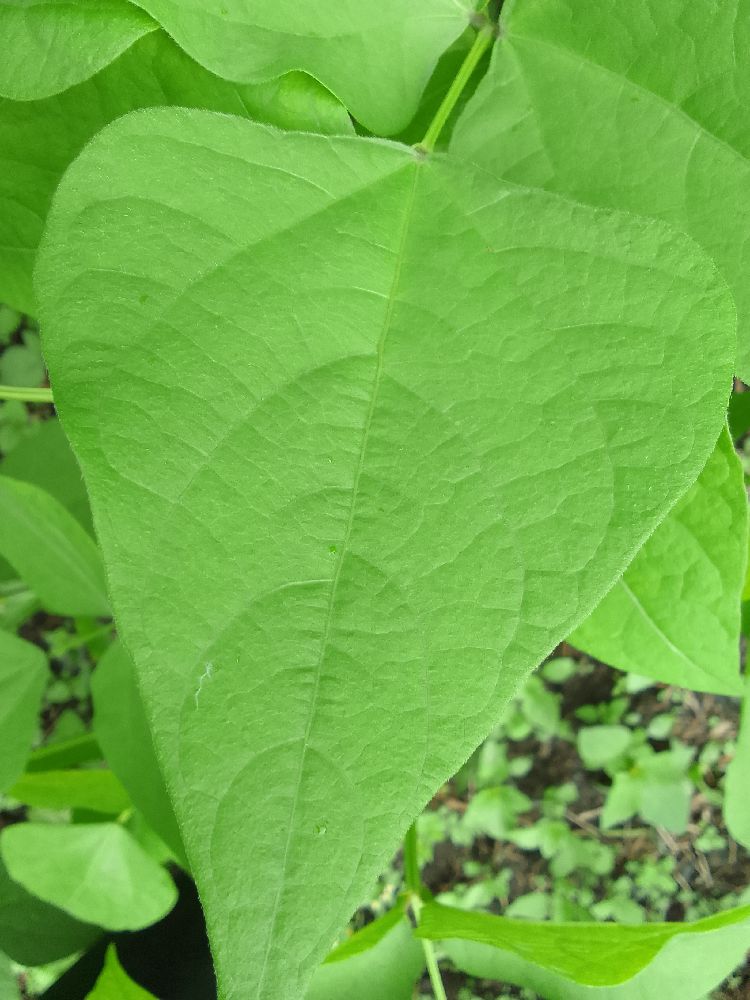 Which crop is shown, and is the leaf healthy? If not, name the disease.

common bean, healthy
